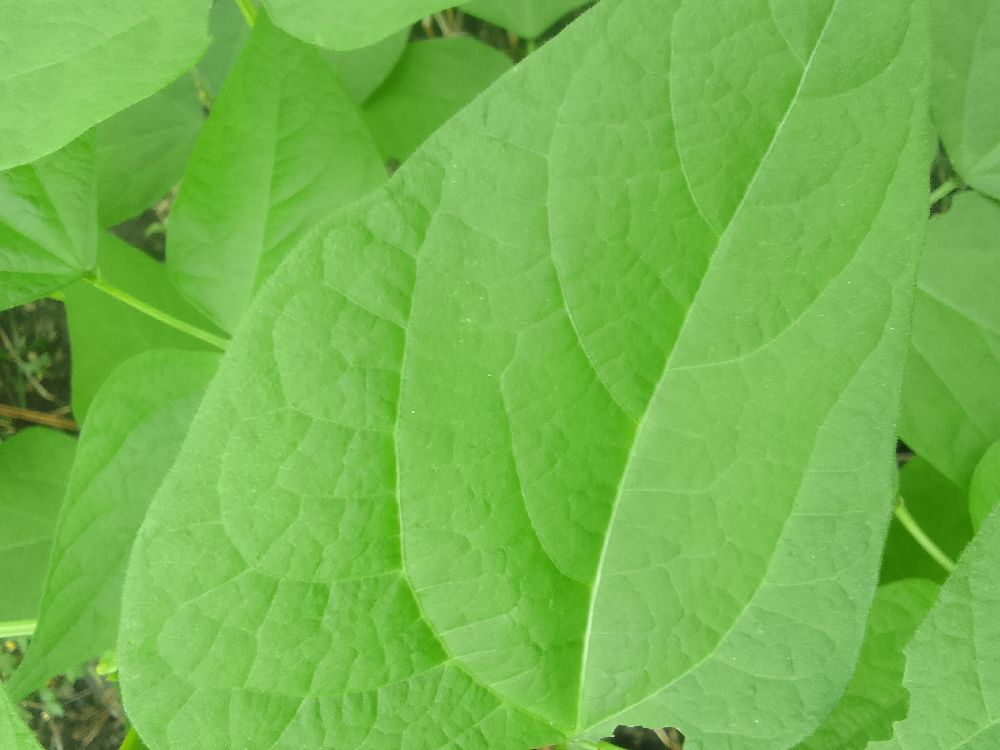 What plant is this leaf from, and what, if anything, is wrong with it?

common bean, healthy
